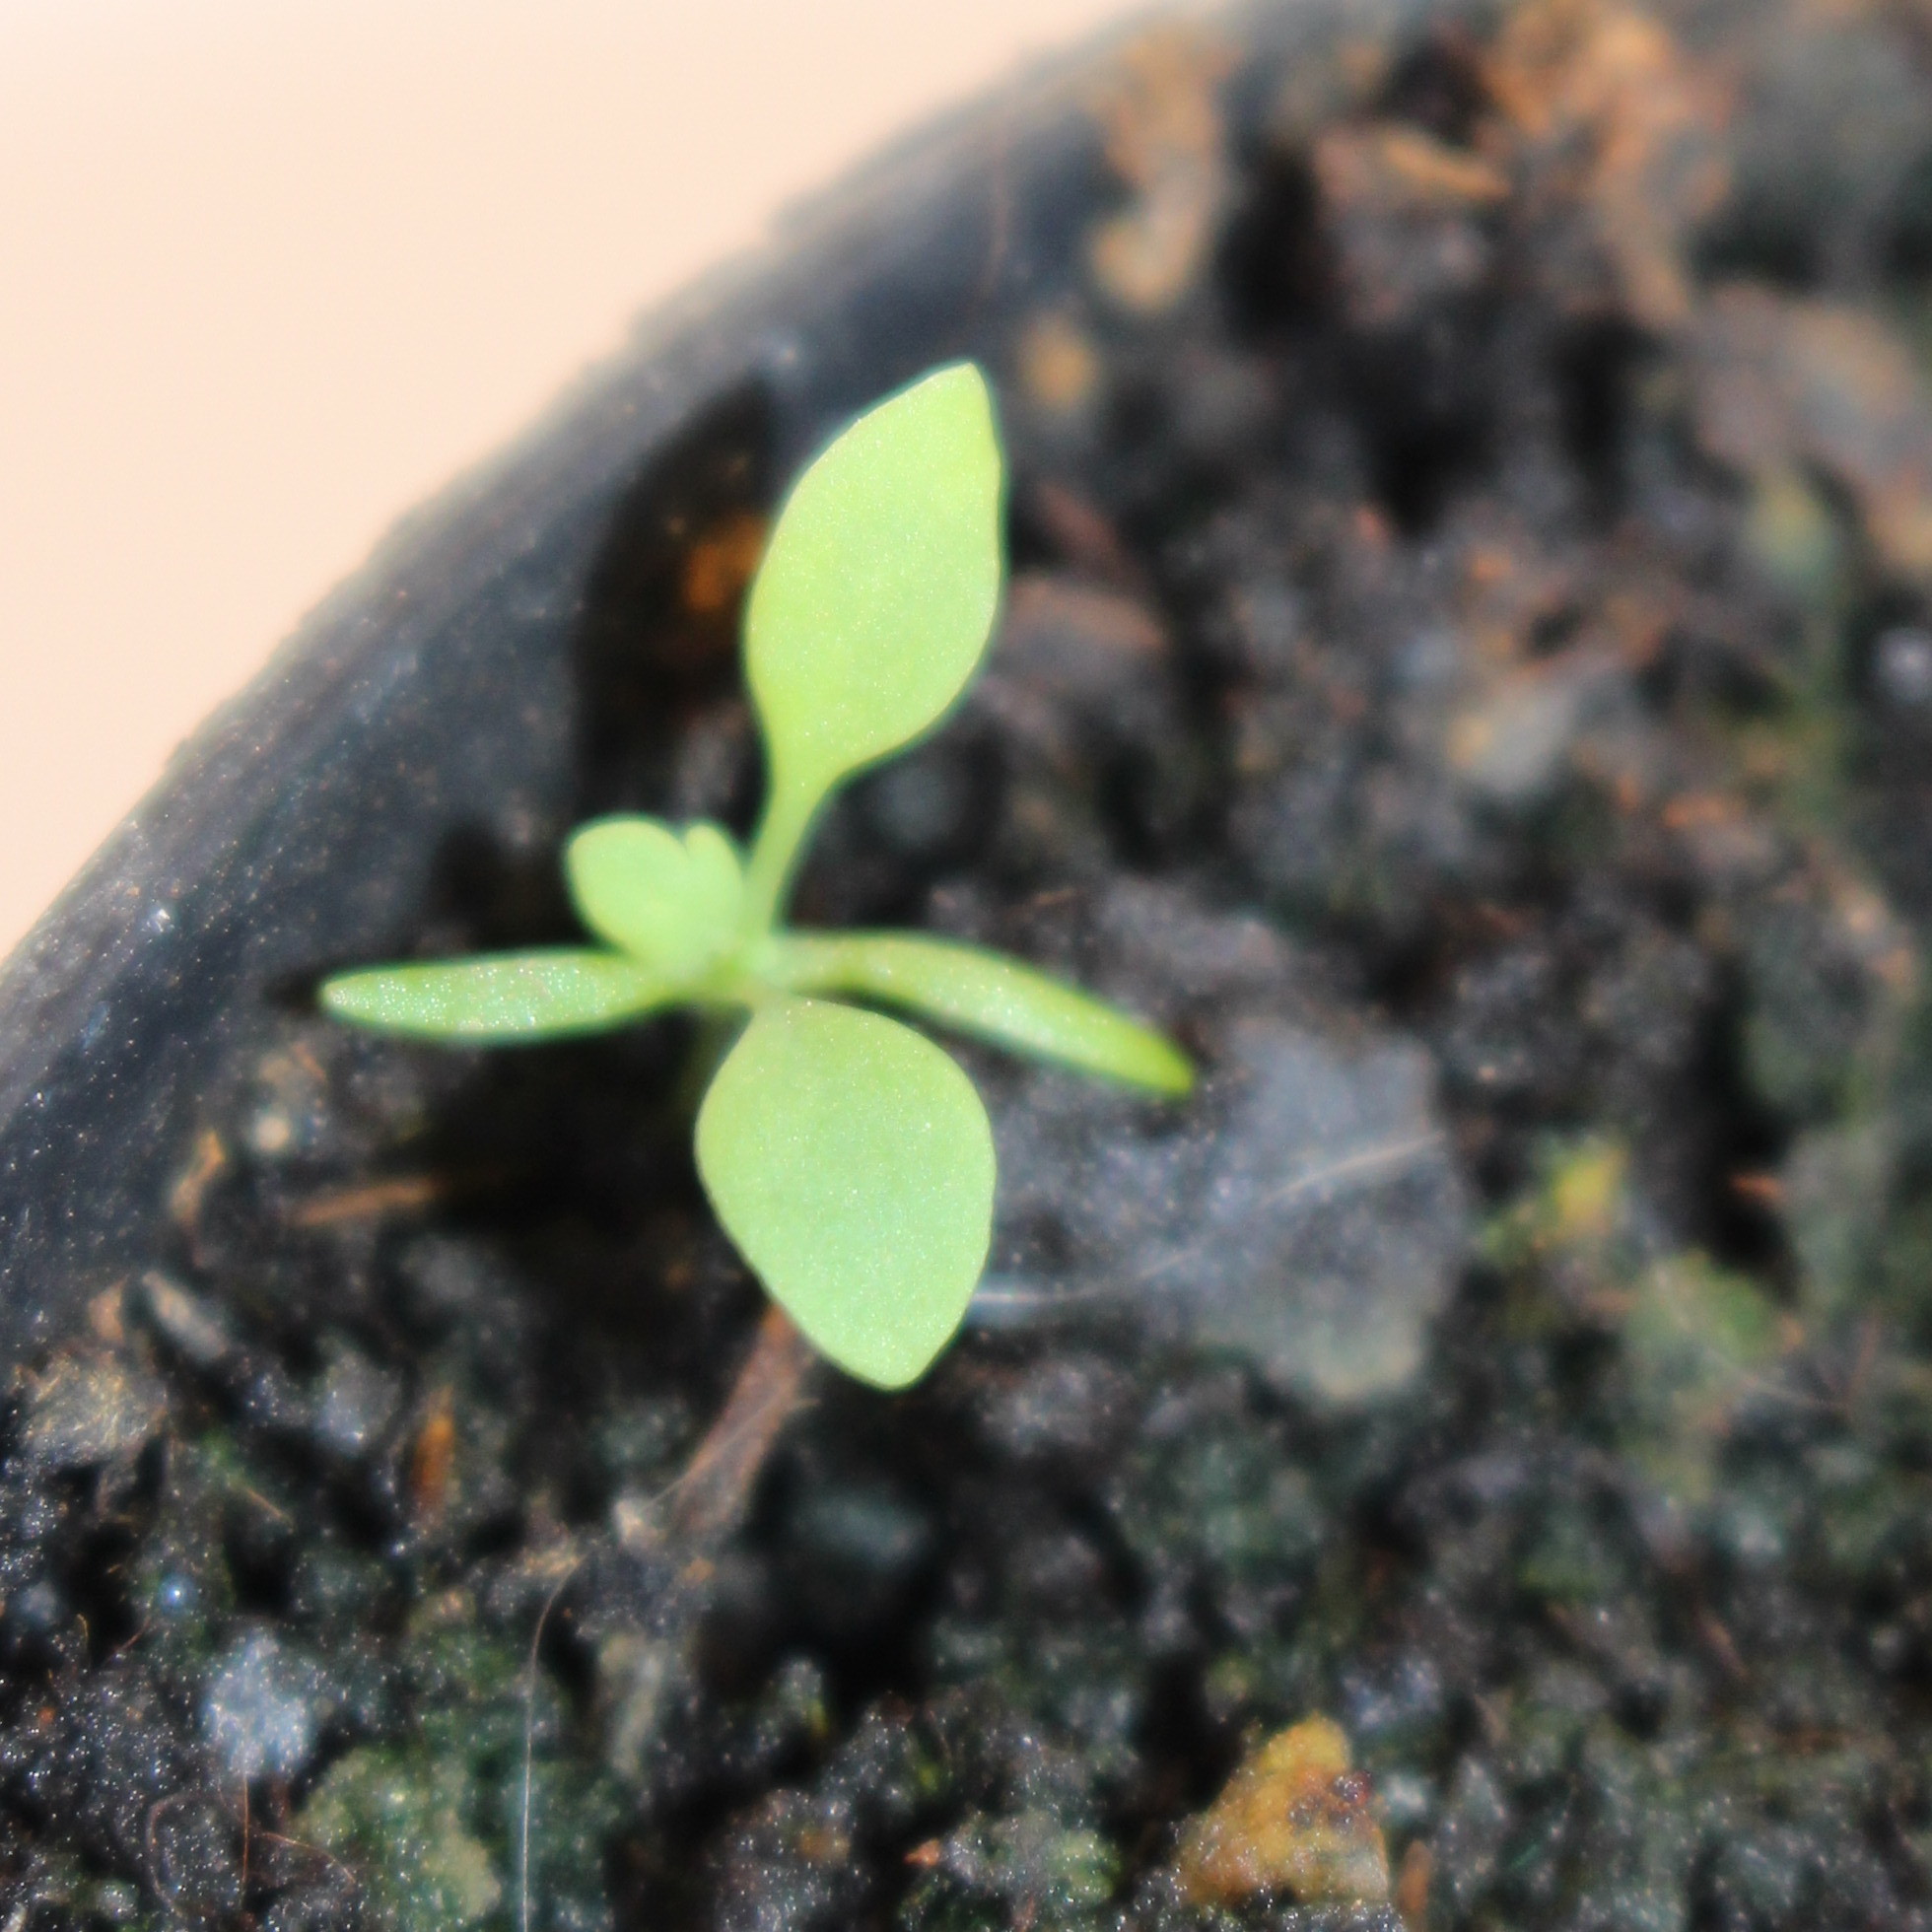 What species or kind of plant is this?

Papaver rhoeas
